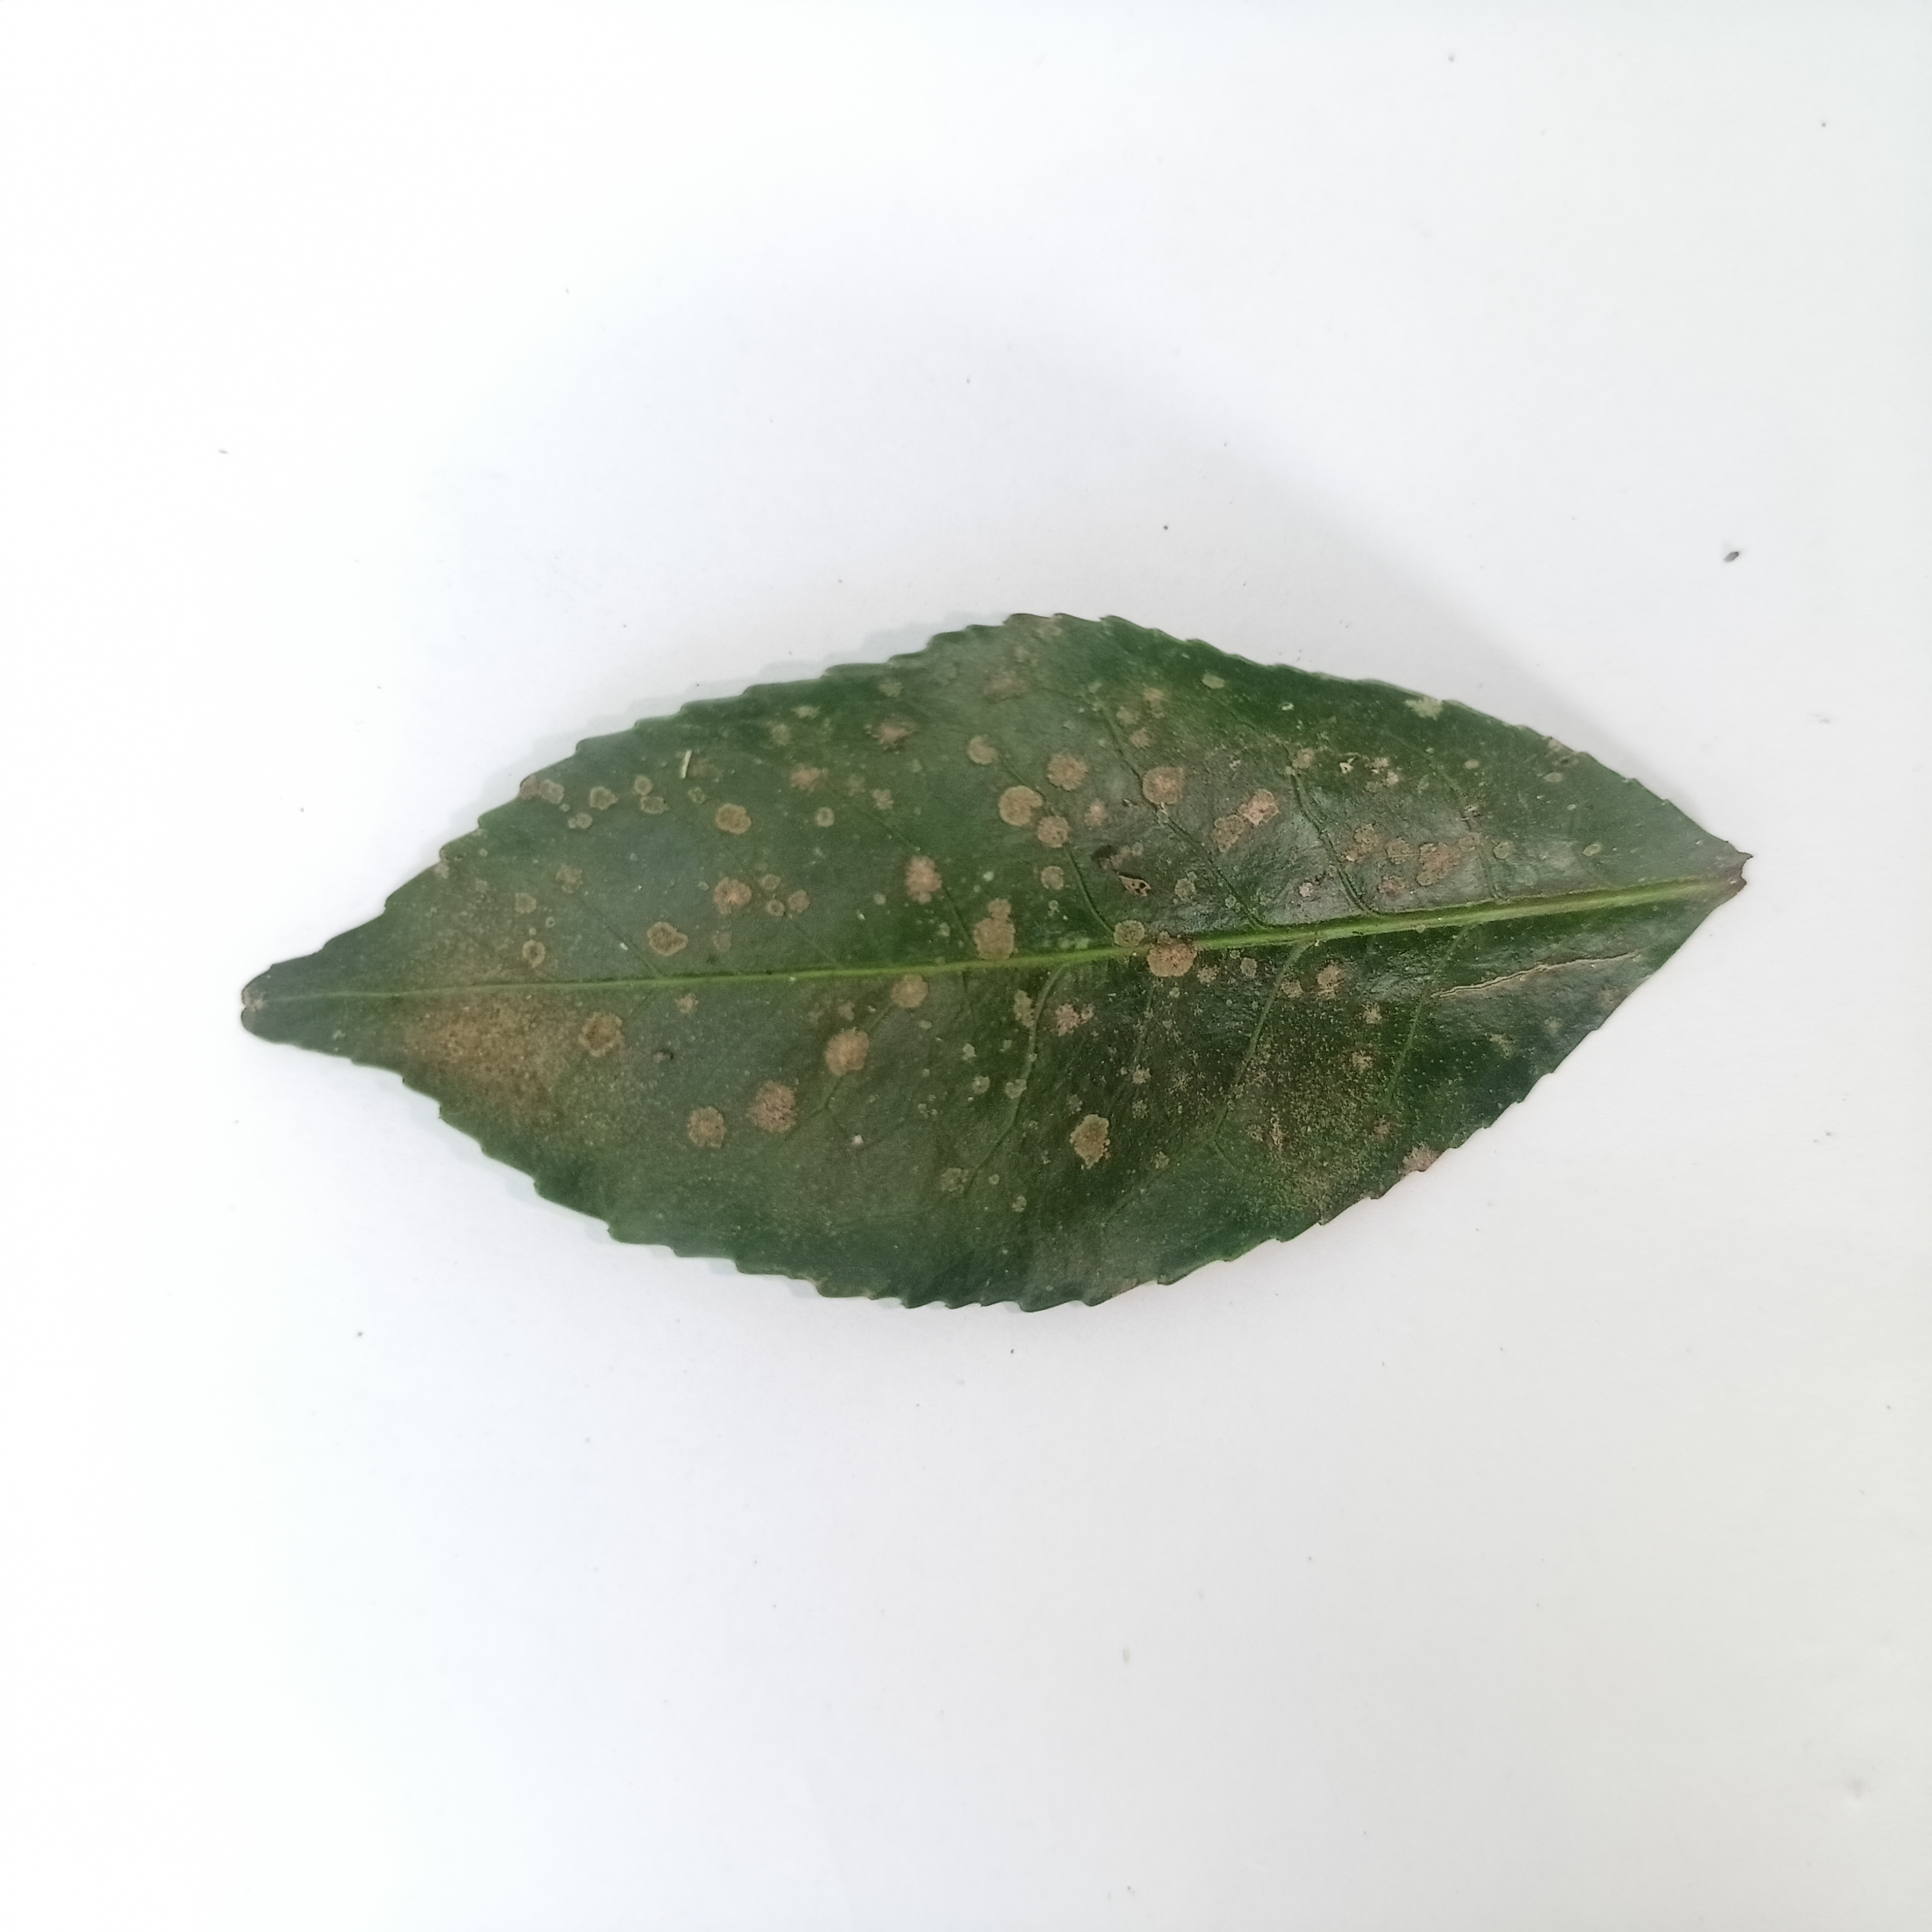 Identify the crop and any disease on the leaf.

tea, algal leaf
